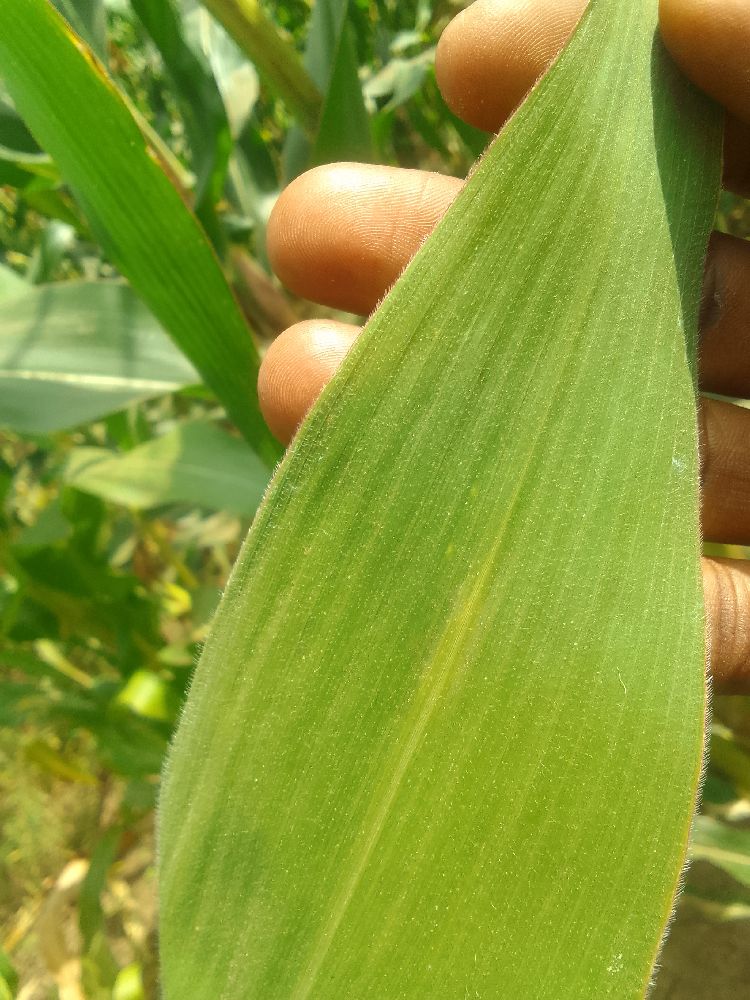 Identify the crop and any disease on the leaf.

maize, healthy
